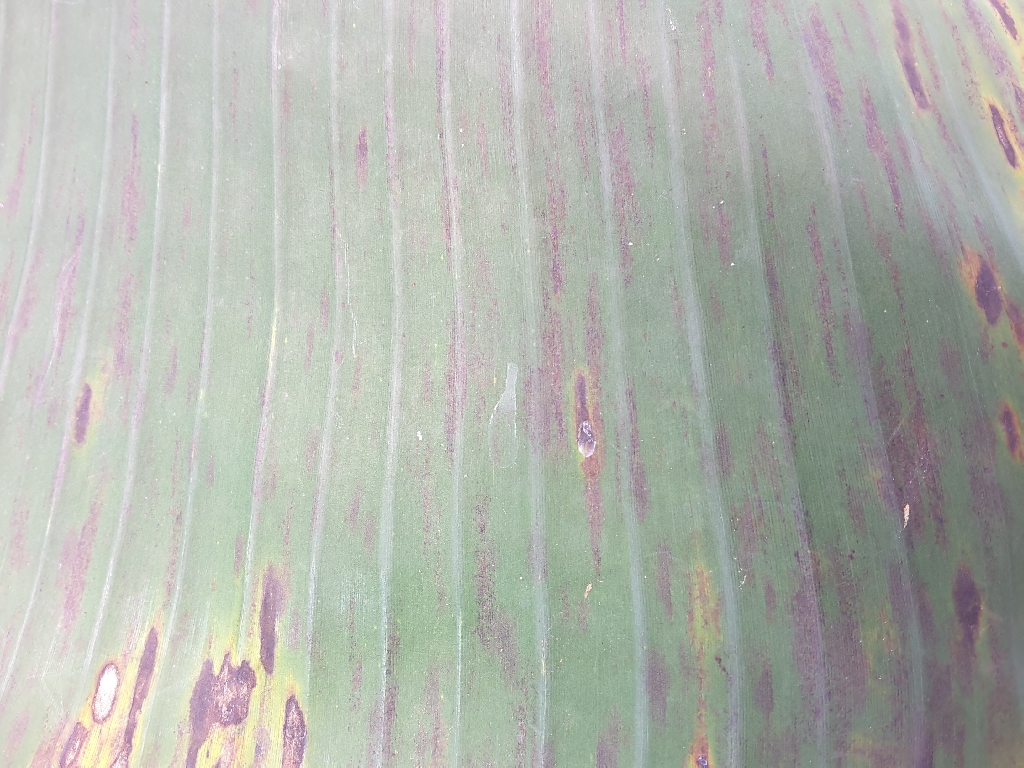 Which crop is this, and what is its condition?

banana, black sigatoka
